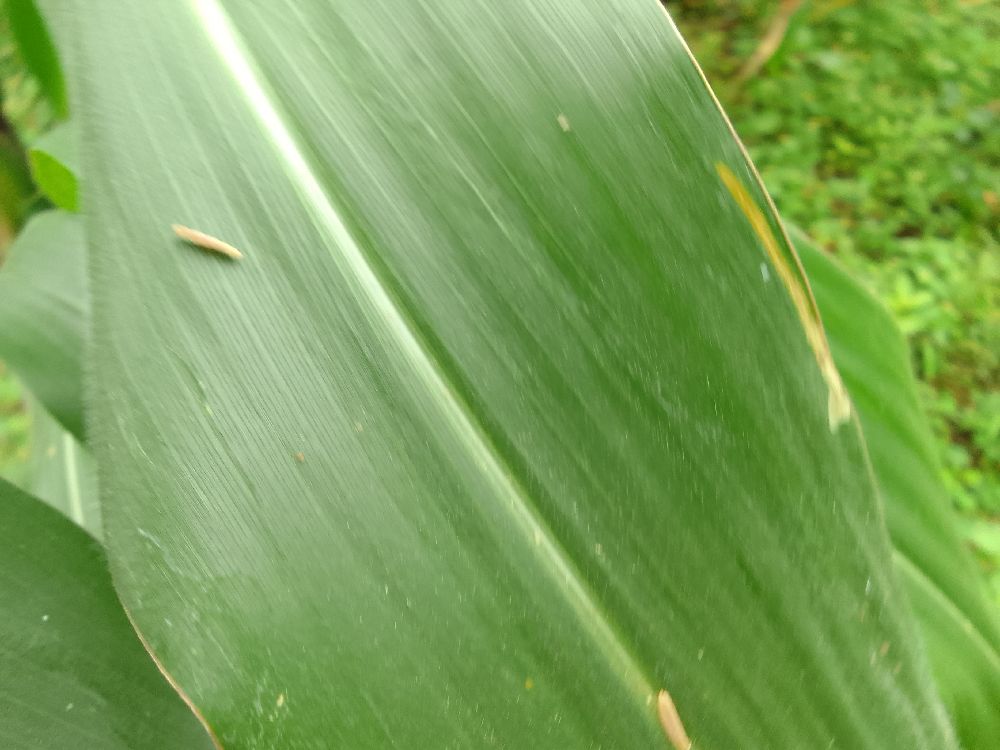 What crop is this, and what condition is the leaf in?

maize, healthy
